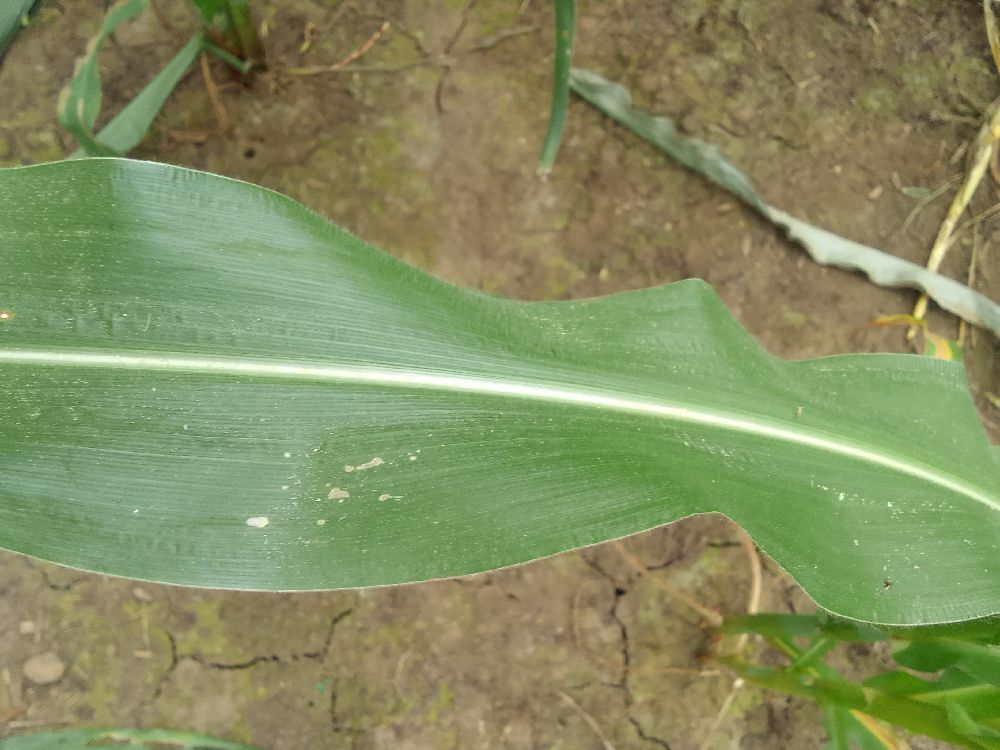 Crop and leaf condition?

maize, healthy
